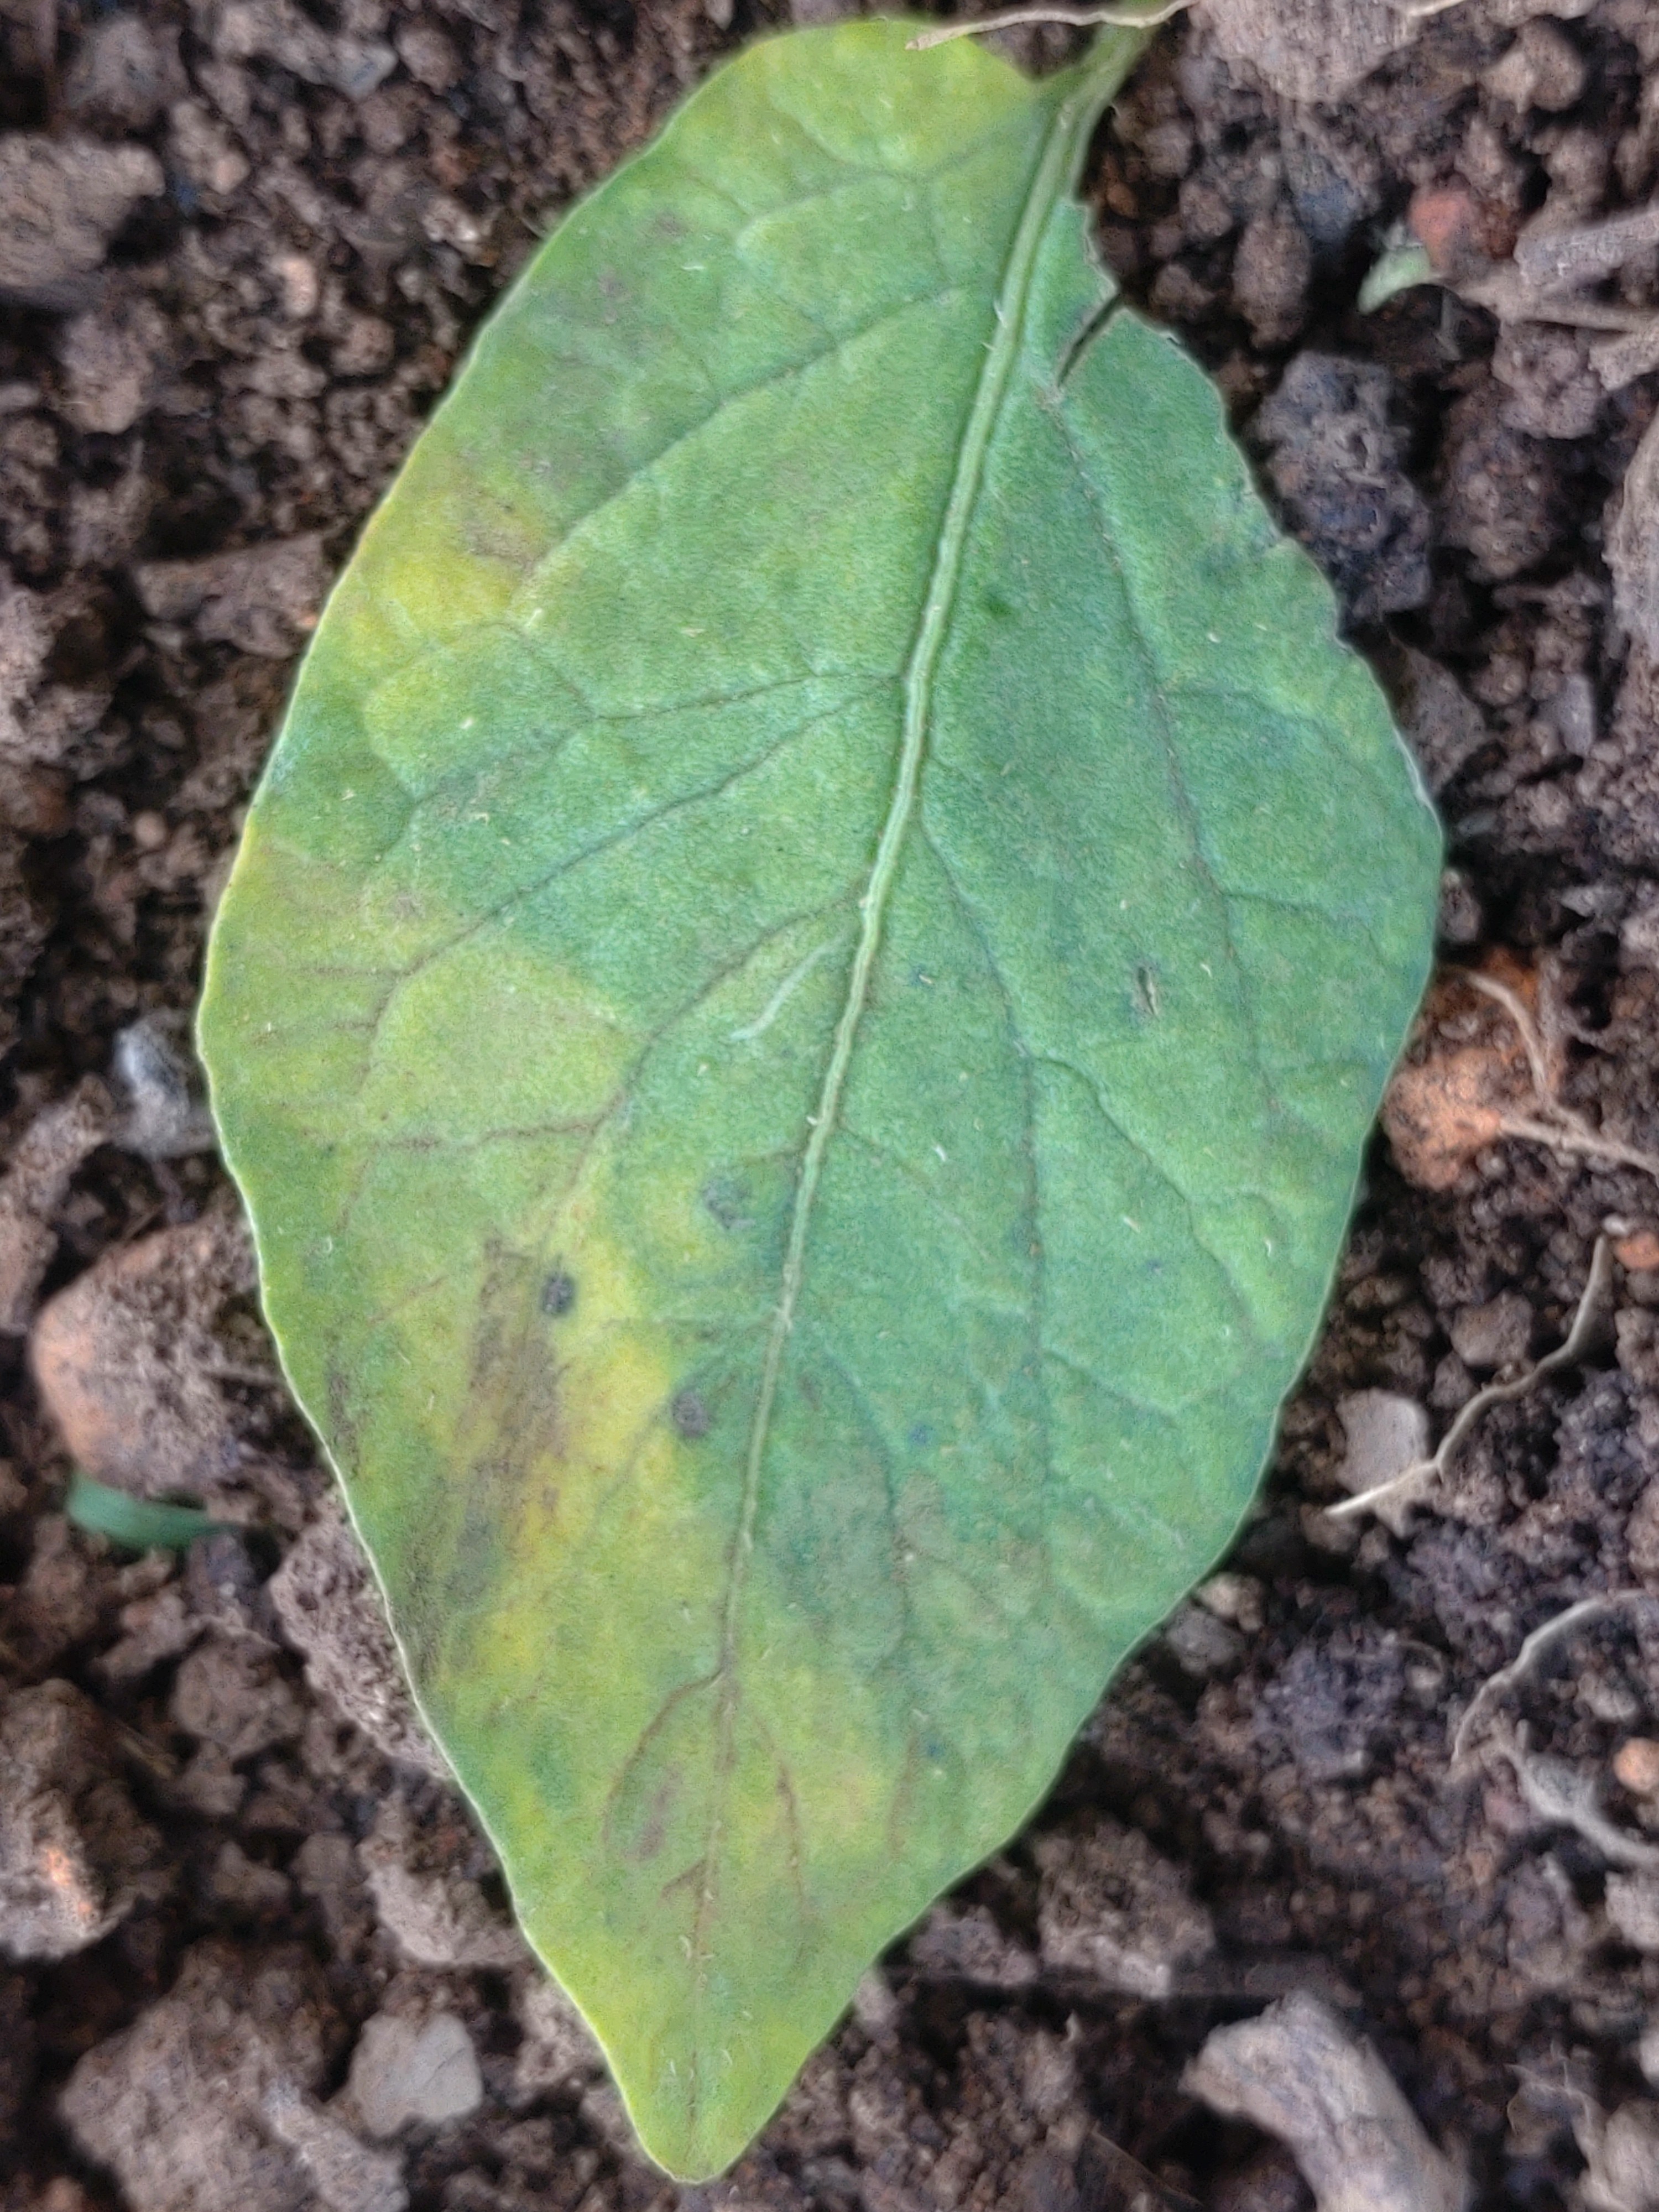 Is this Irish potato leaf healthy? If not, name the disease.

late blight
